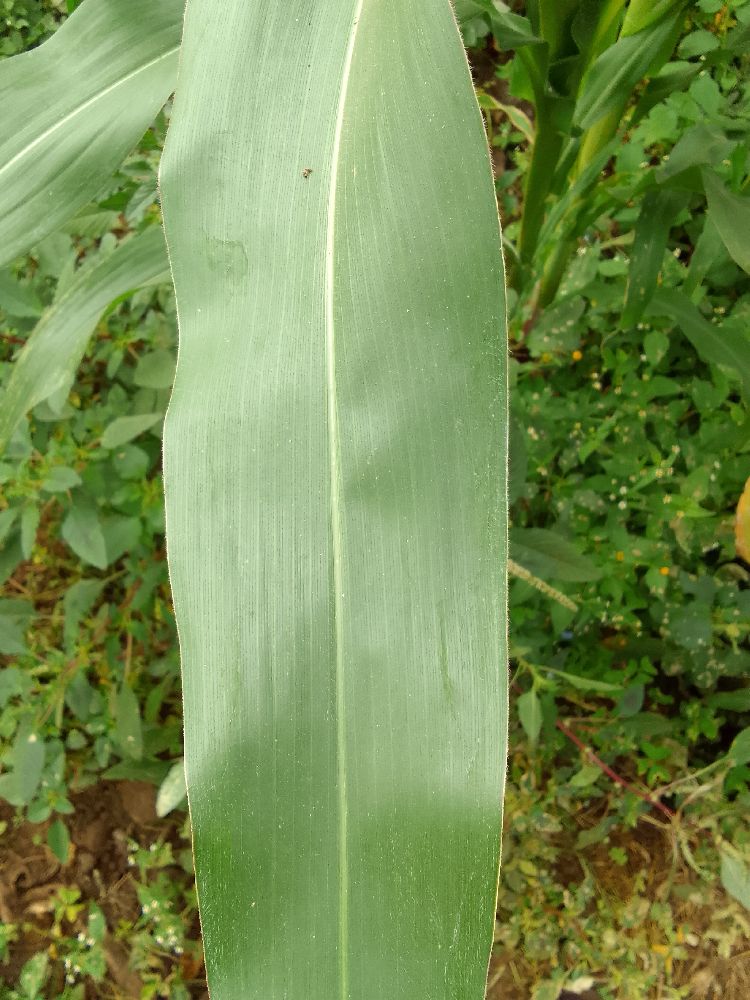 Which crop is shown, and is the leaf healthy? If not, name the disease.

maize, healthy
